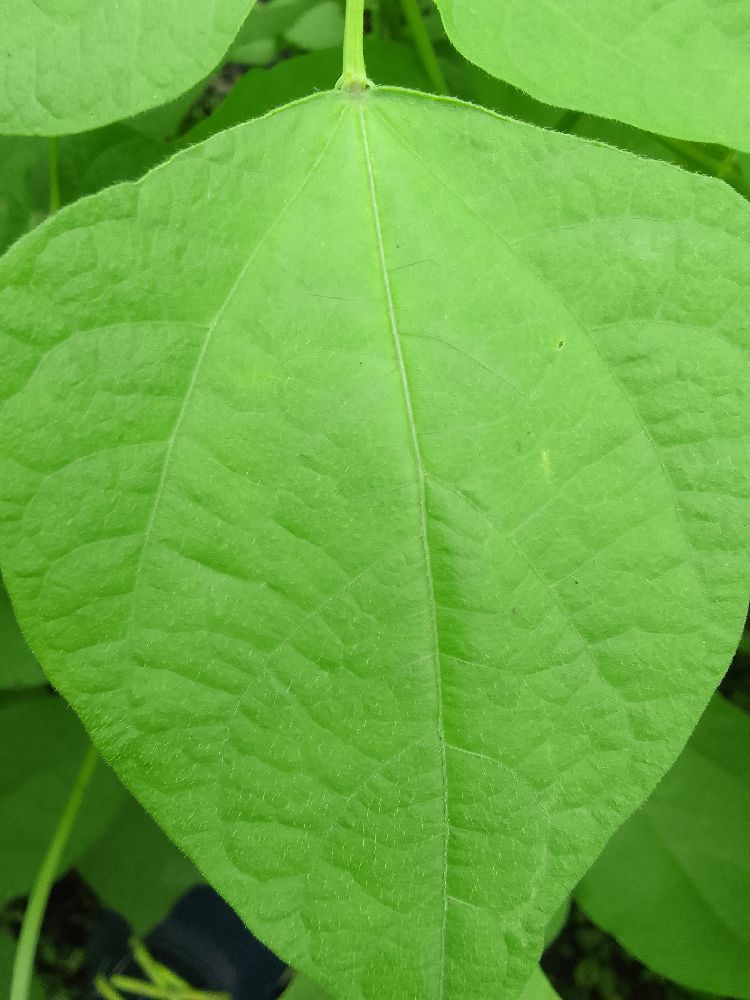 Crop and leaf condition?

common bean, healthy
